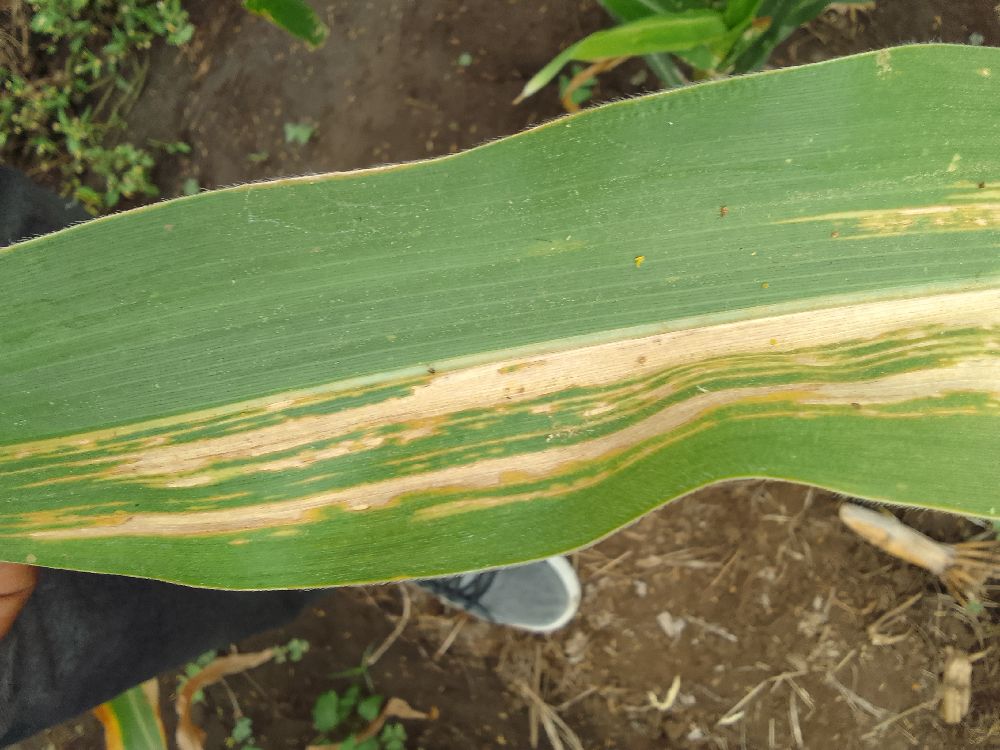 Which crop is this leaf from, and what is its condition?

maize, maize lethal necrosis
